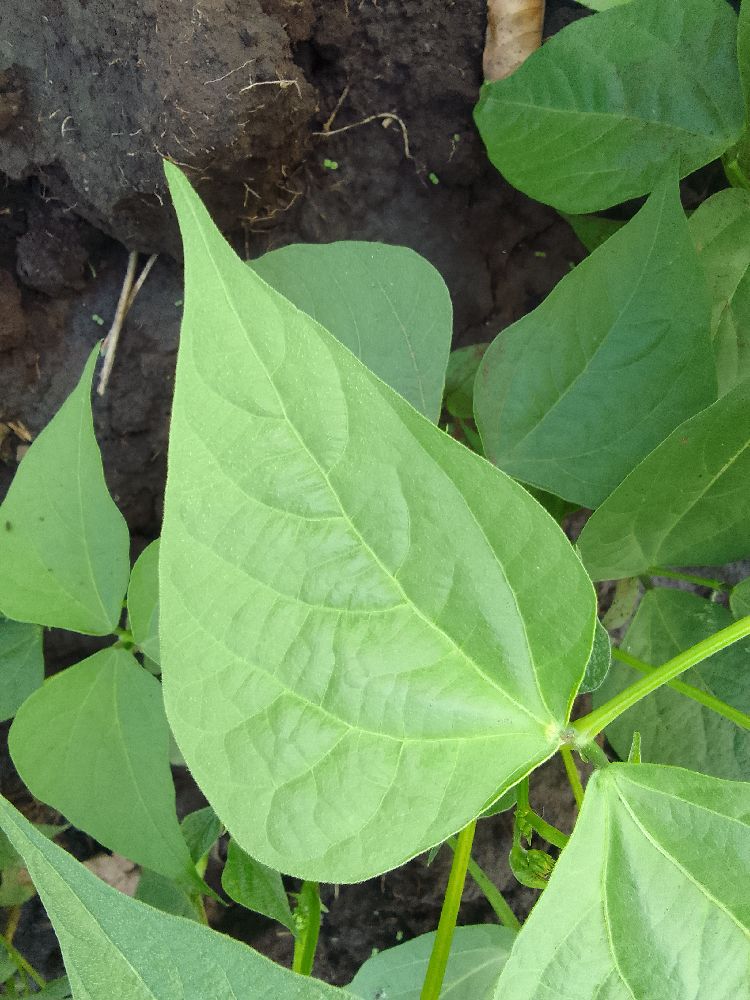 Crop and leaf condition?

common bean, healthy
